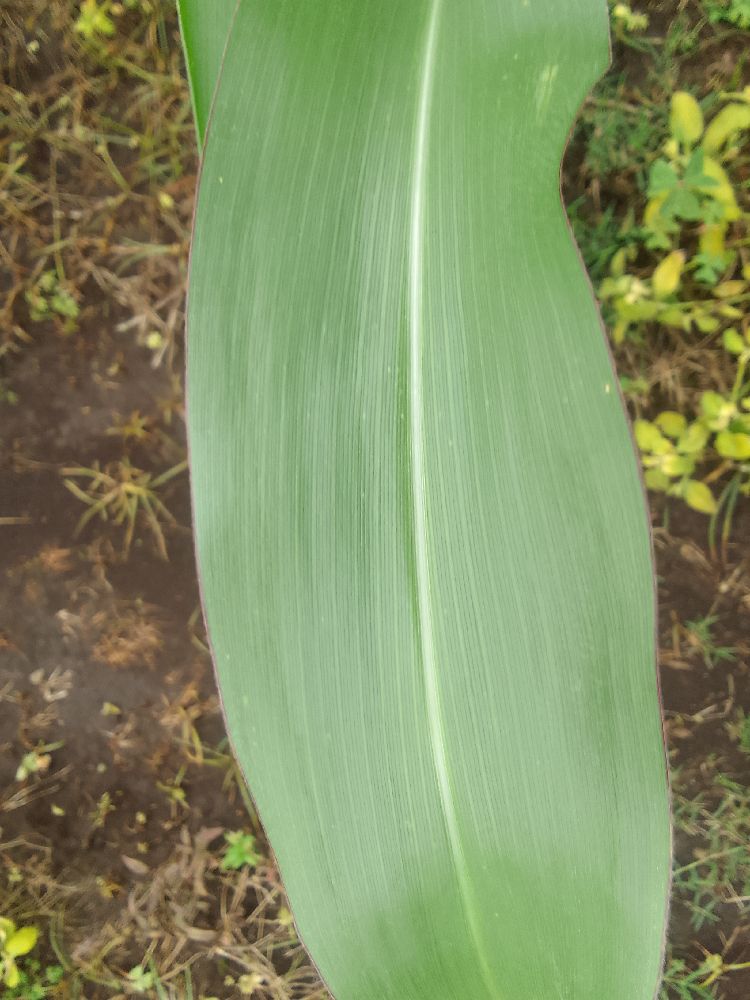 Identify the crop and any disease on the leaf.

maize, healthy
